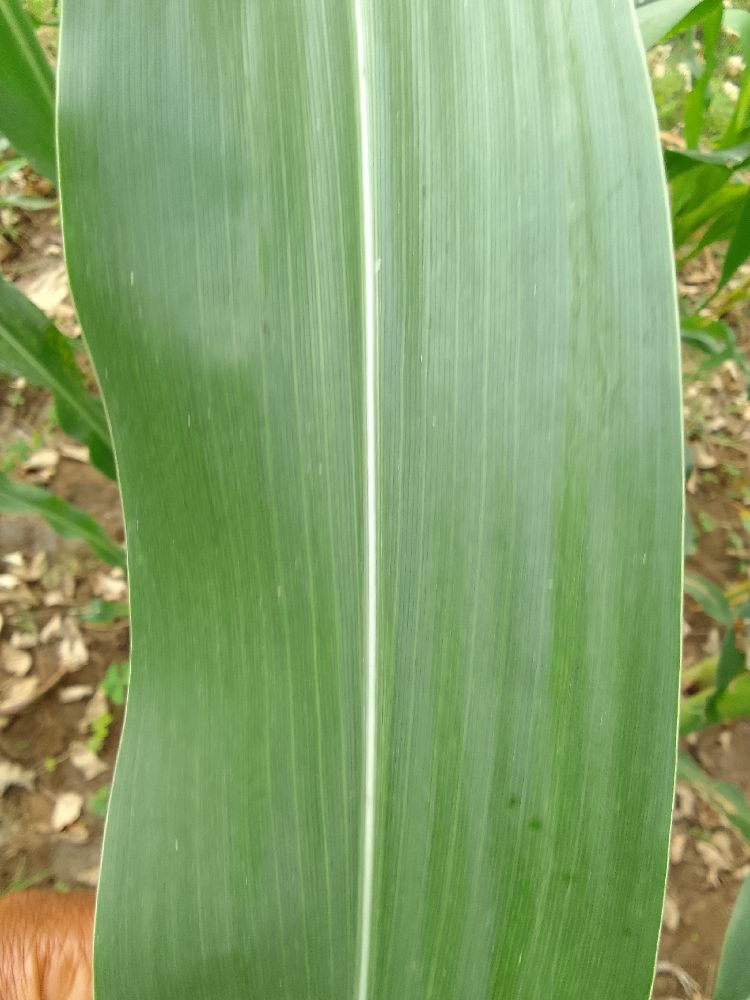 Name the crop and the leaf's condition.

maize, healthy
